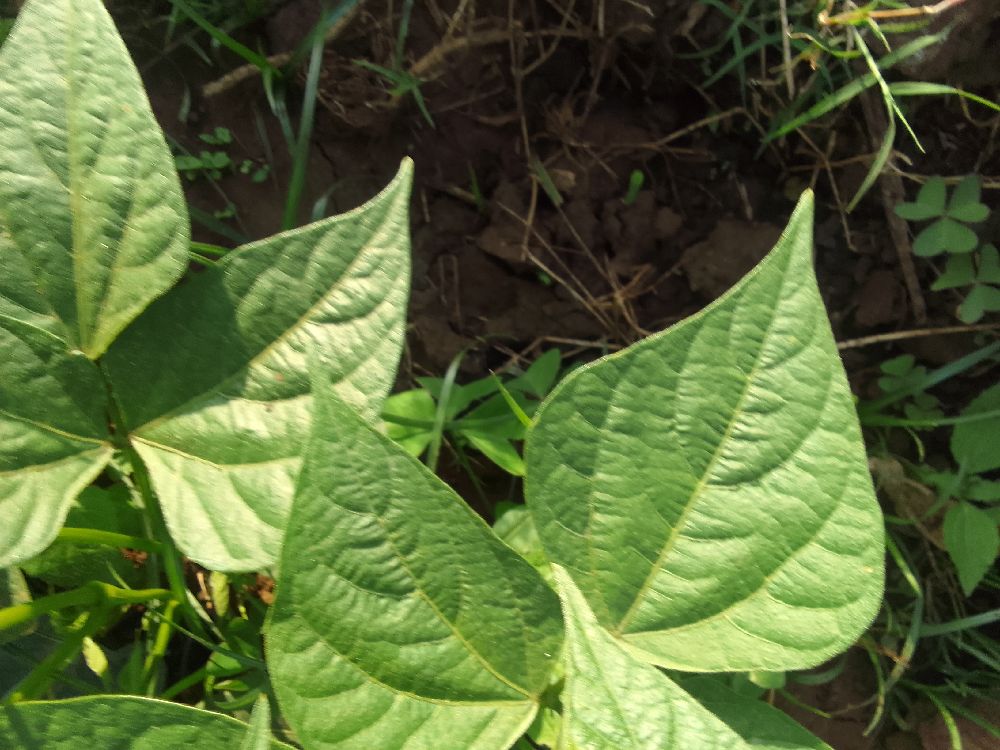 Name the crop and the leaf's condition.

common bean, healthy
